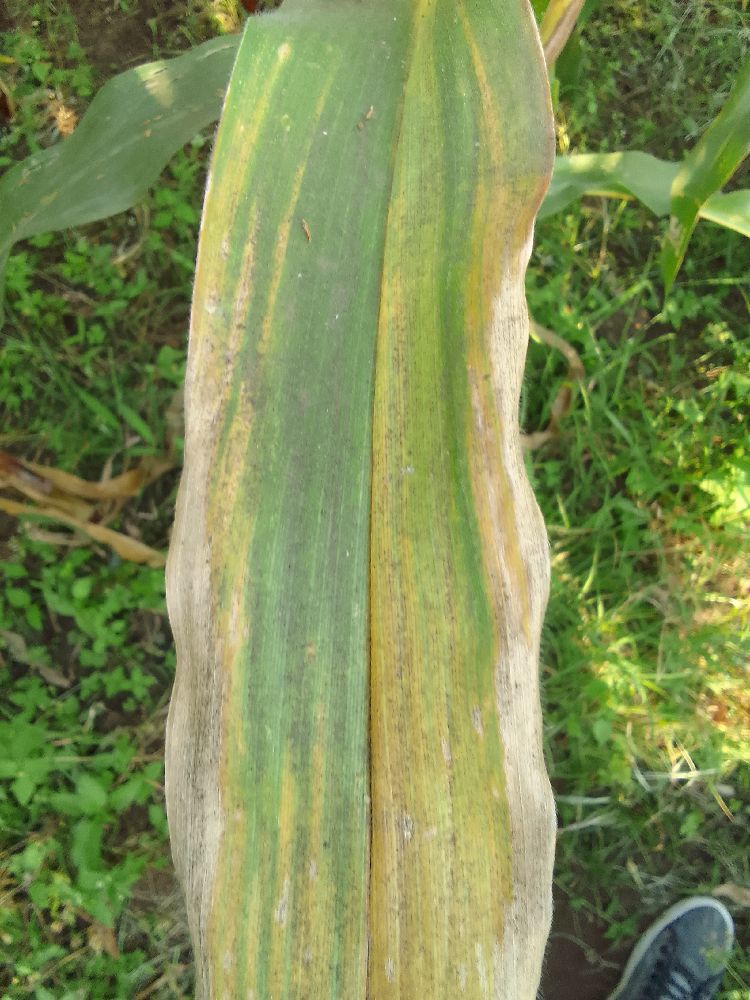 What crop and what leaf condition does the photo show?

maize, maize lethal necrosis
